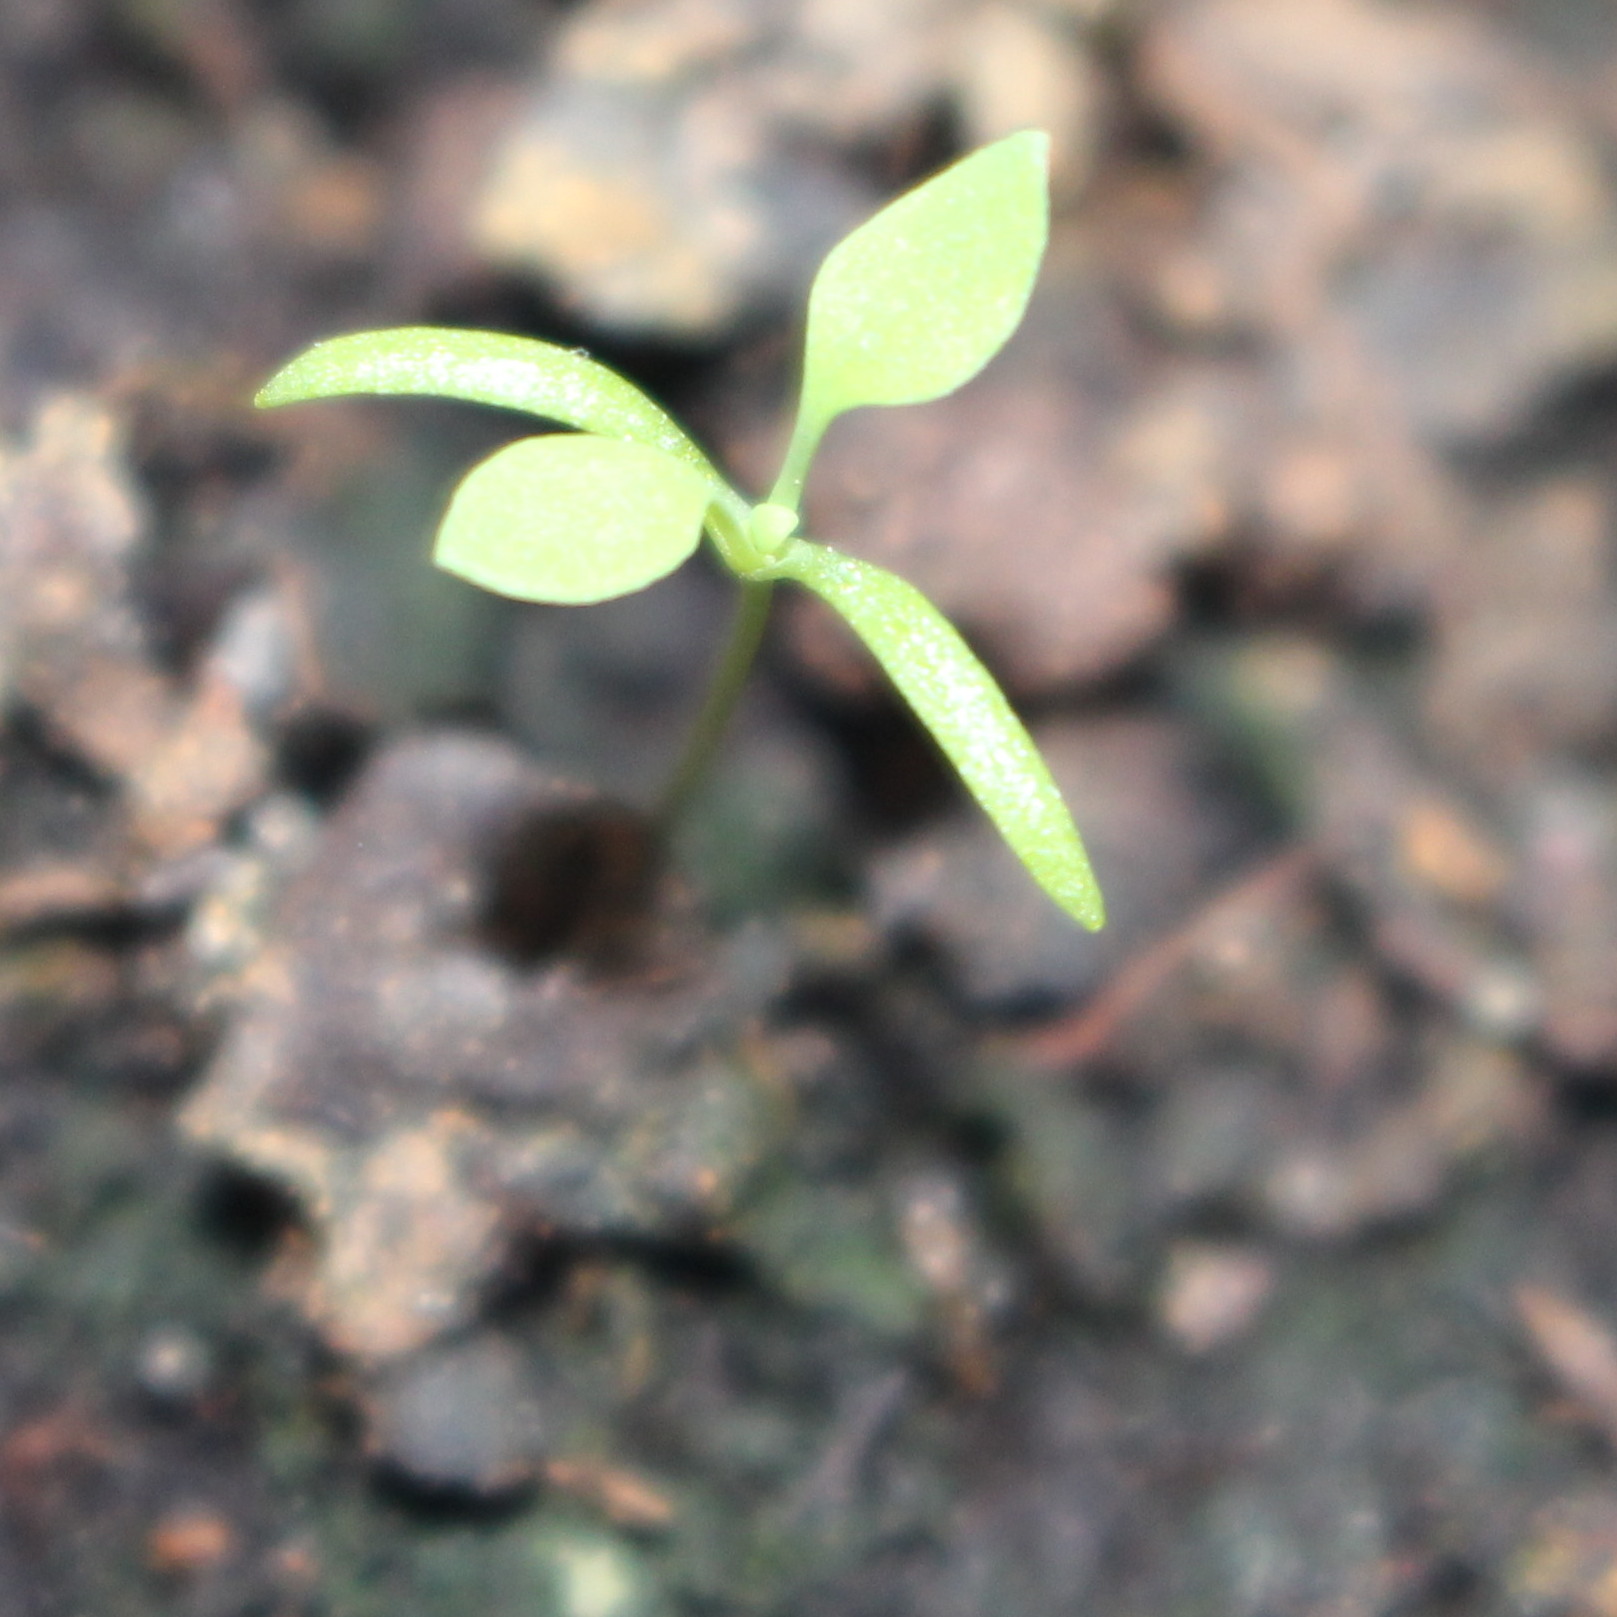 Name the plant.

Papaver rhoeas
